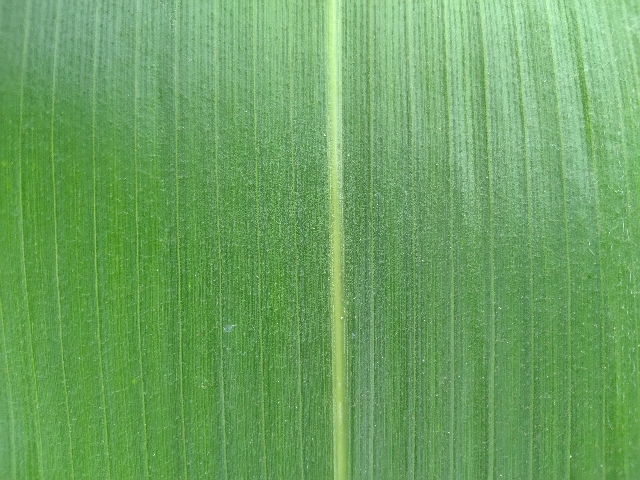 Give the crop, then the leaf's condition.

maize, healthy
